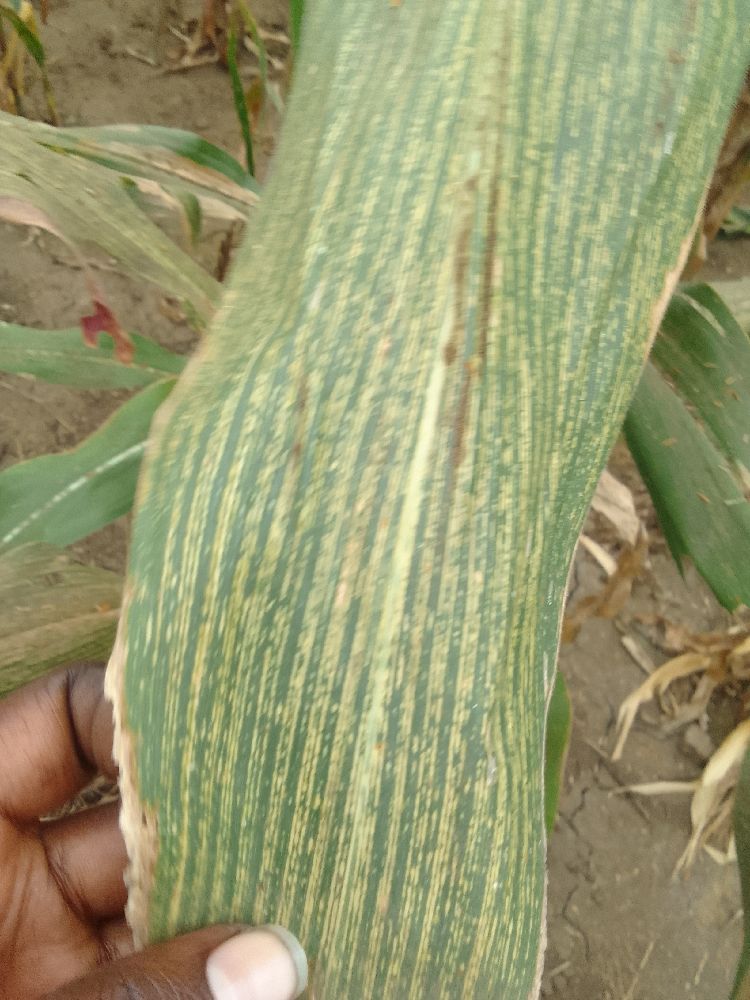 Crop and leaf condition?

maize, maize streak virus
